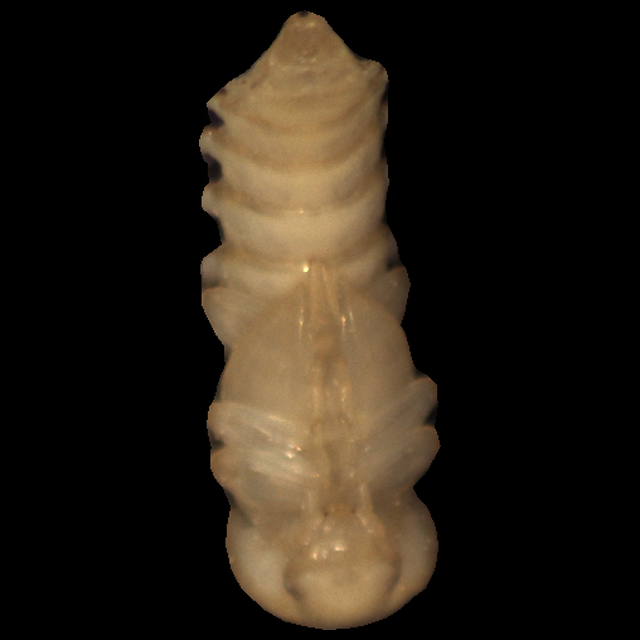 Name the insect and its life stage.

mealworm pupa
